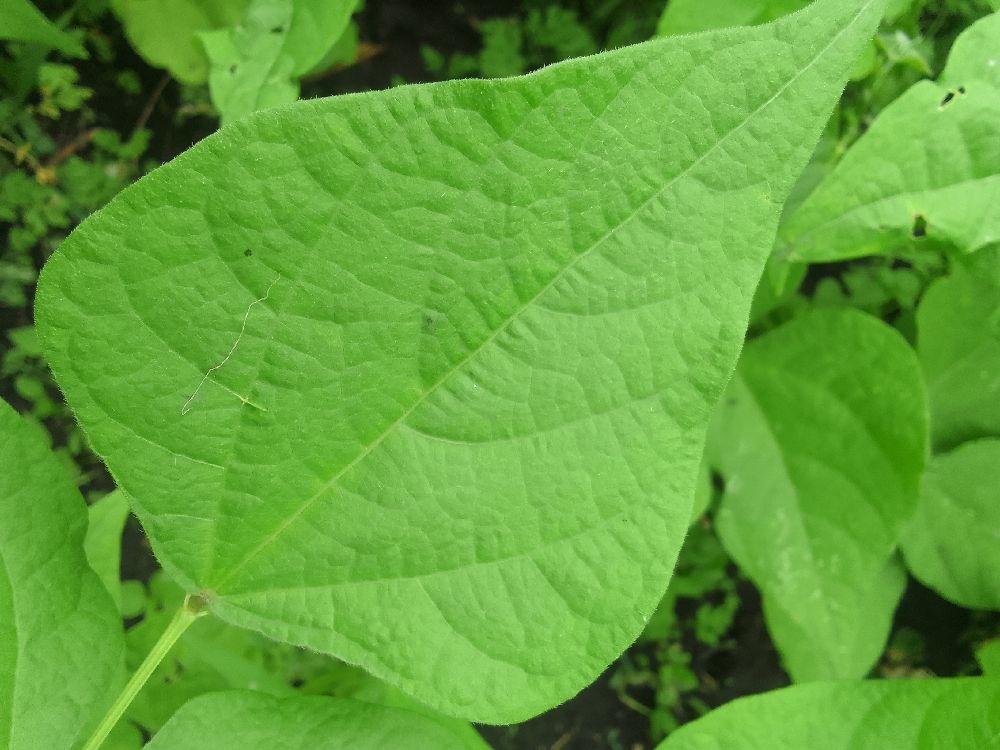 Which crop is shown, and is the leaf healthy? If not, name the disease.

common bean, healthy
